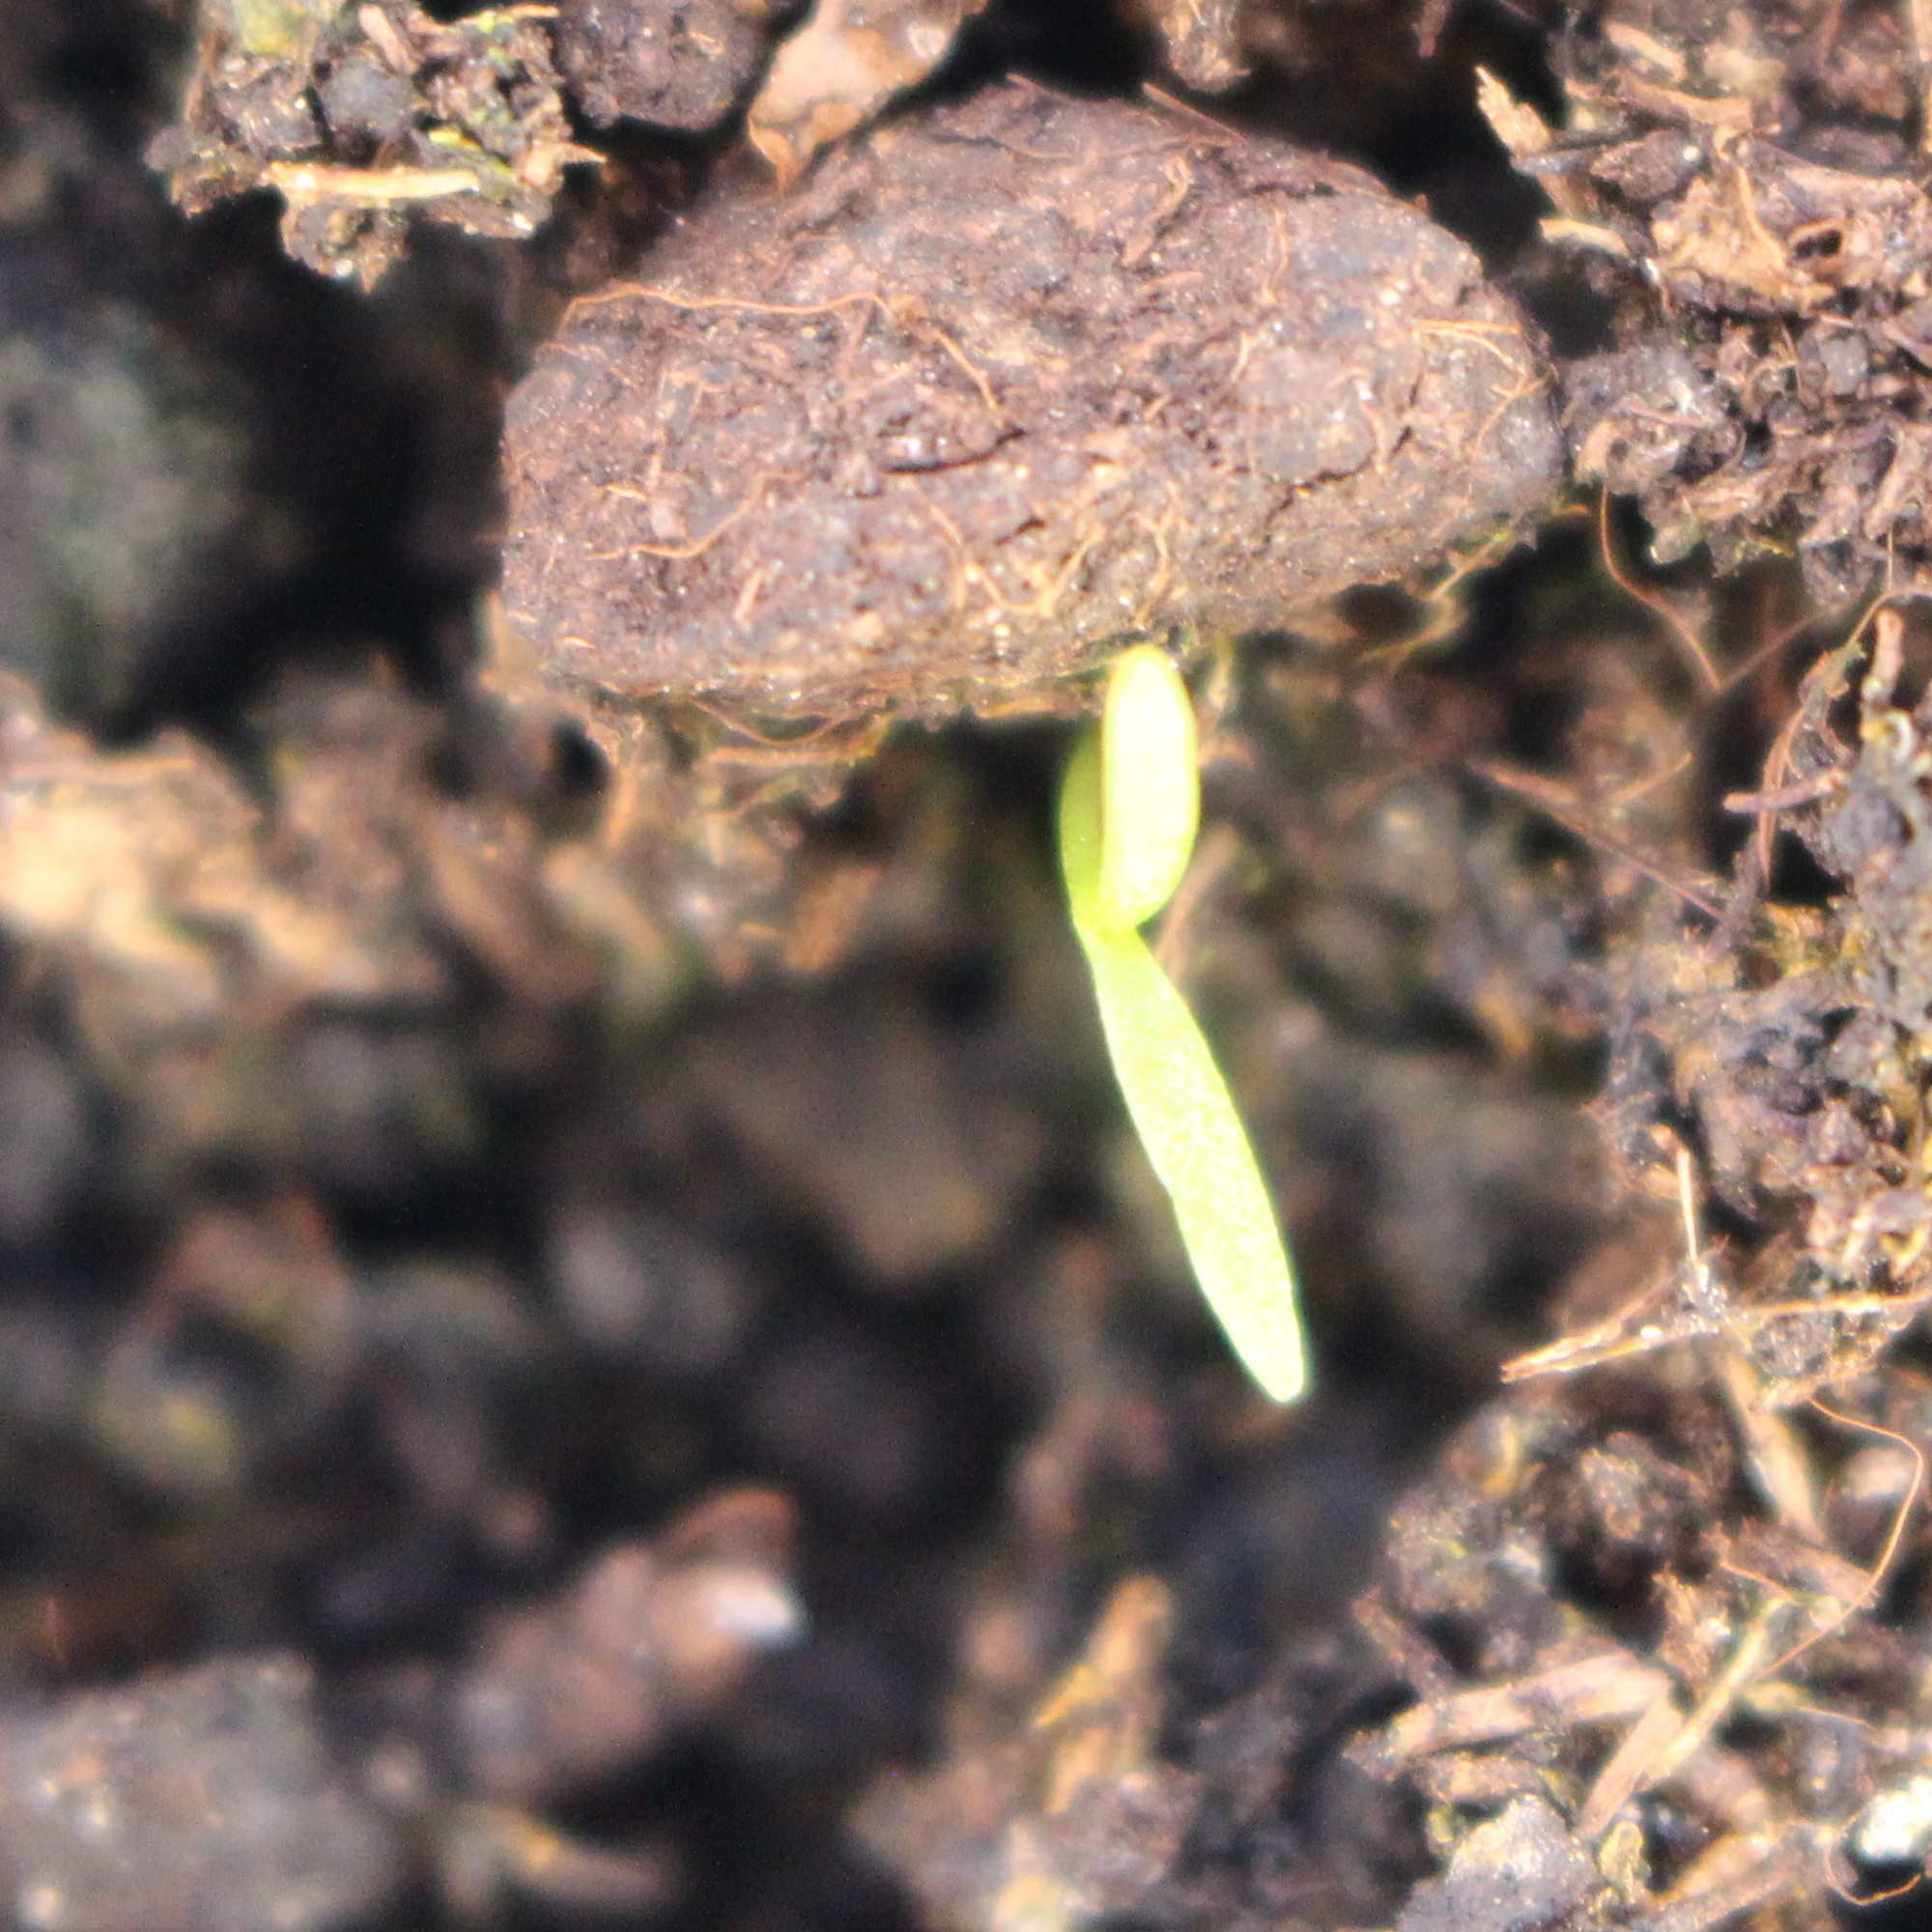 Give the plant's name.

Papaver rhoeas
